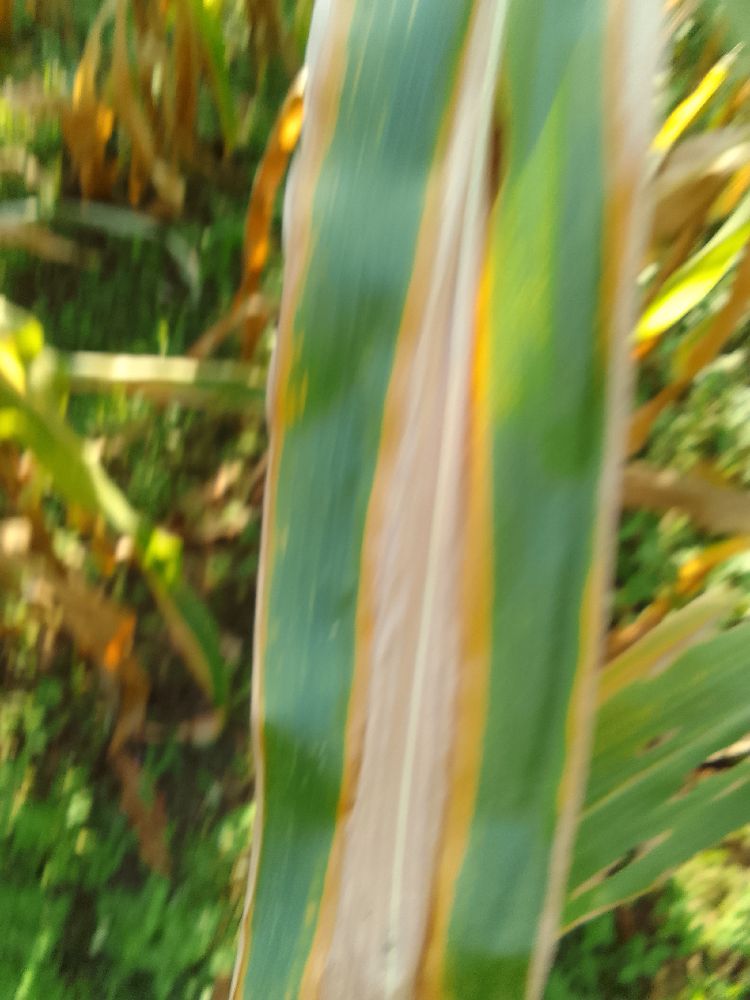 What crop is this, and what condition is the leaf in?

maize, maize lethal necrosis
